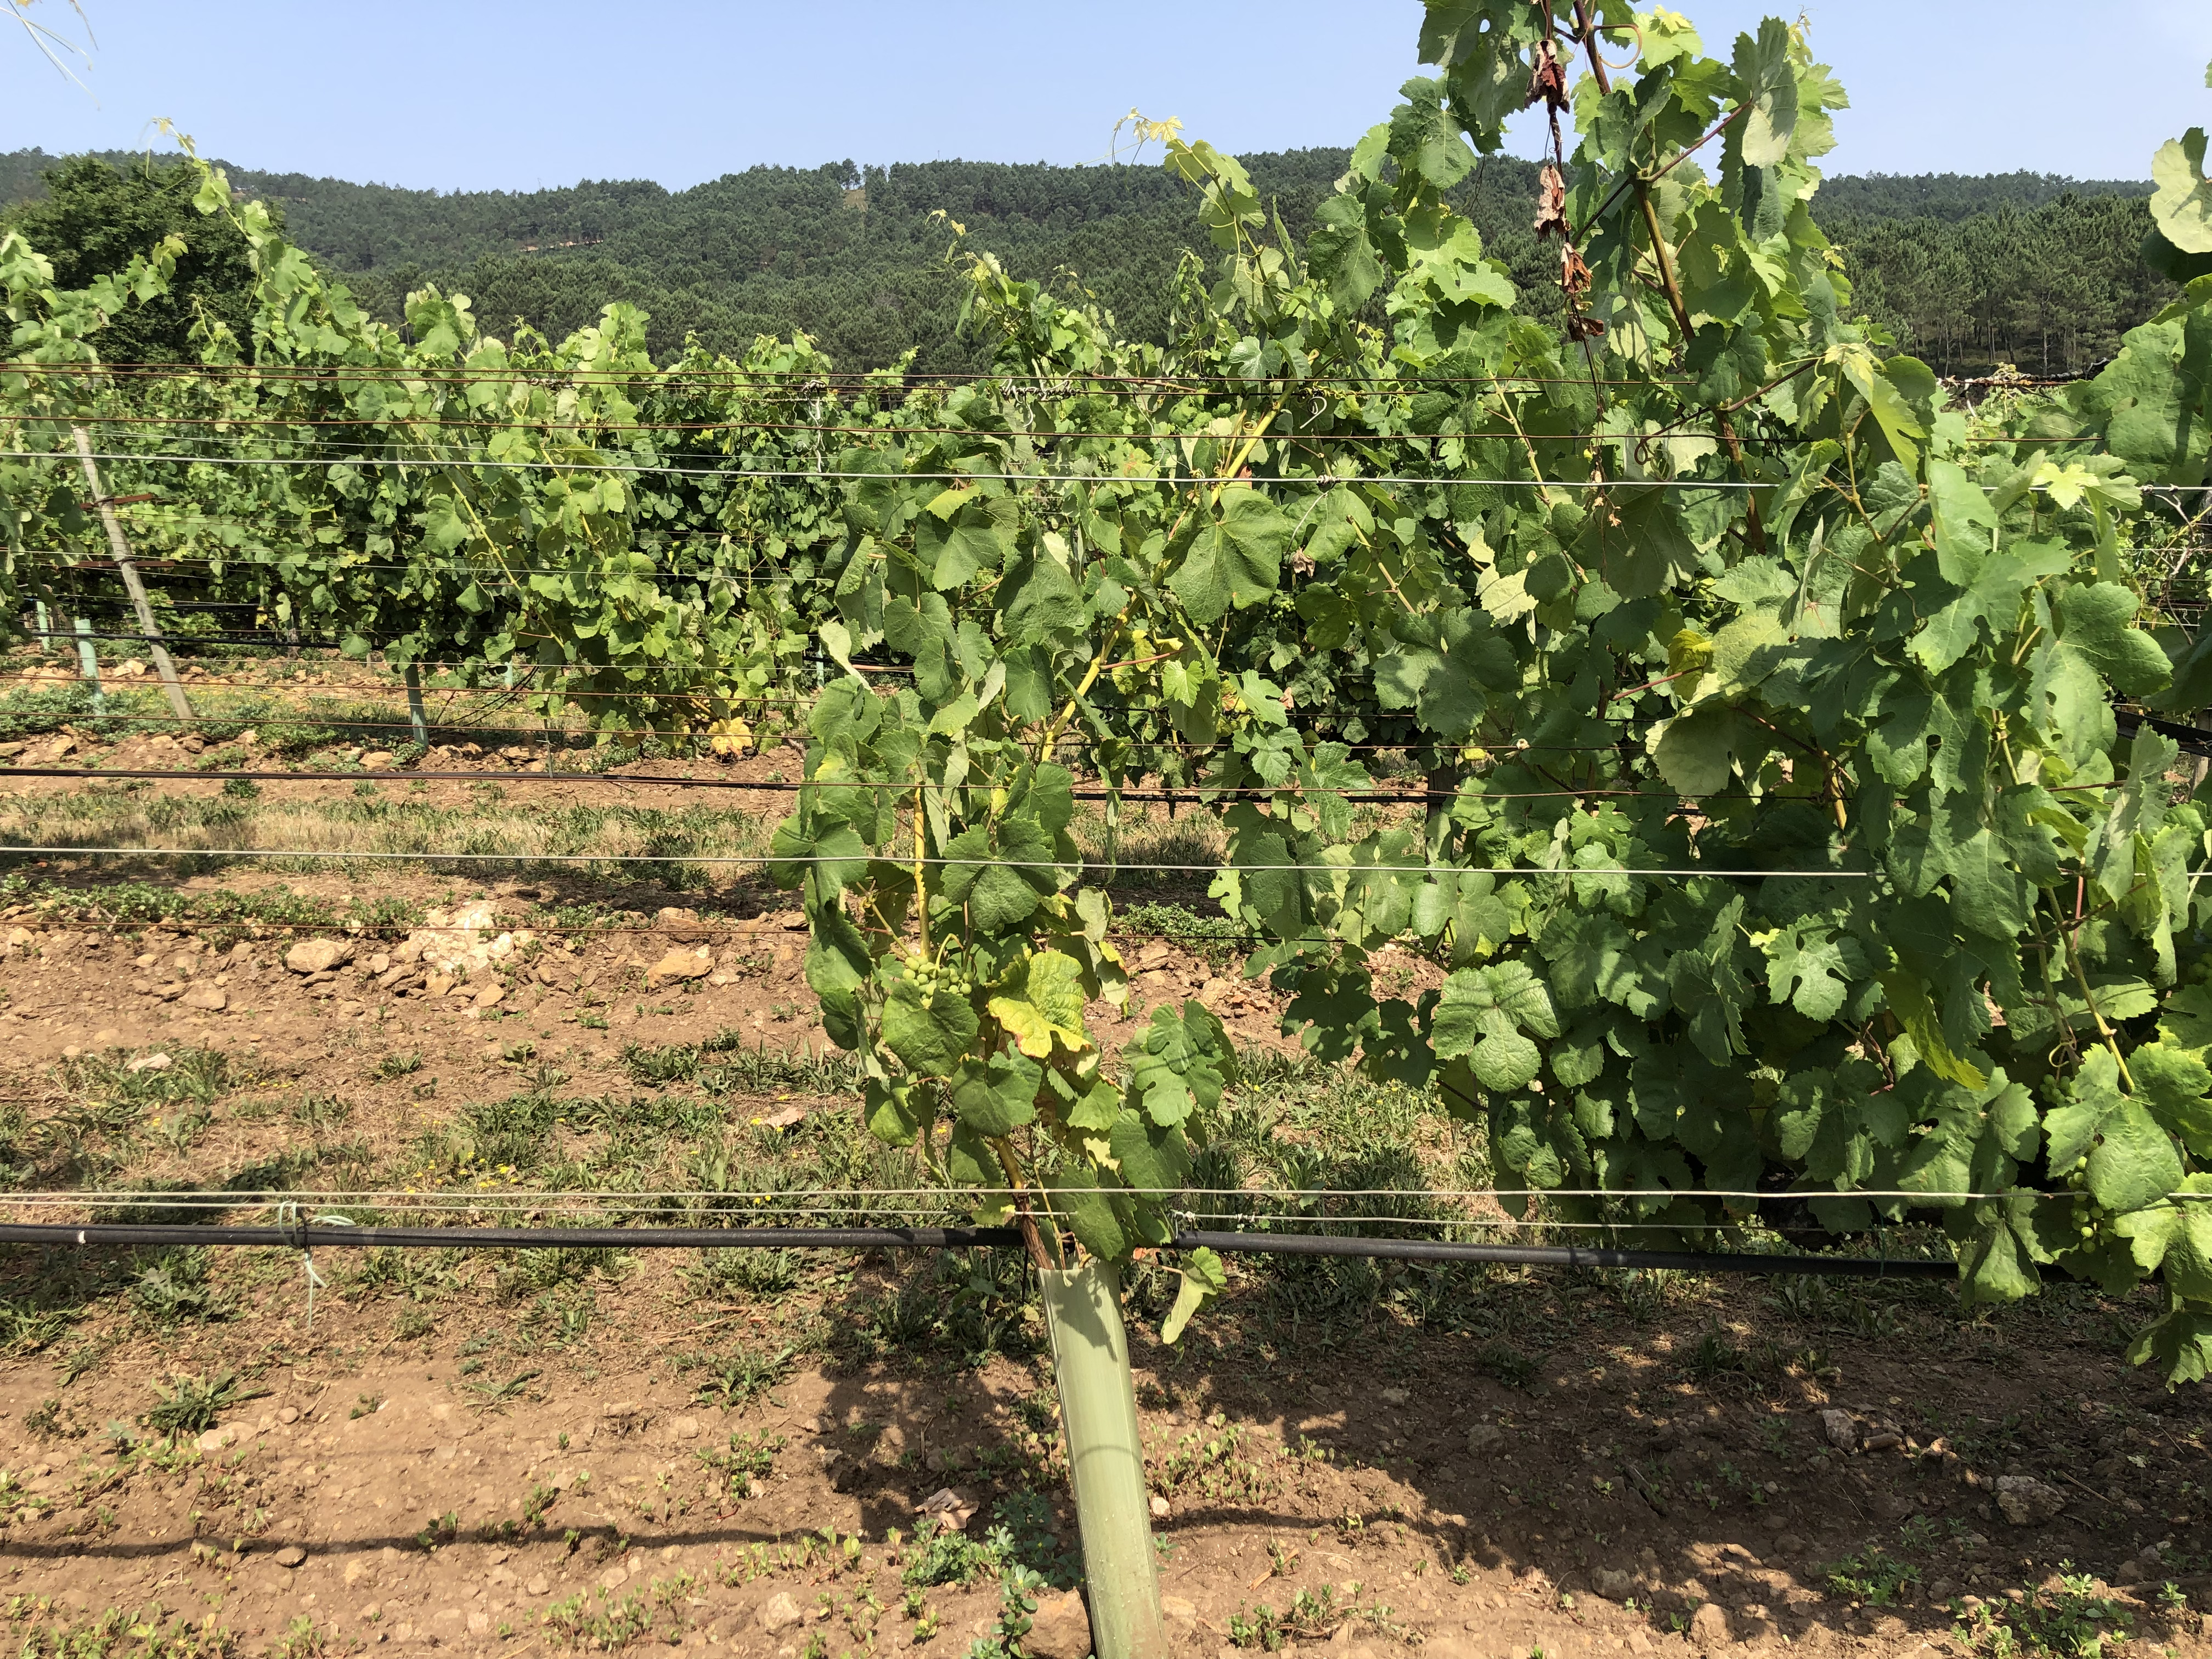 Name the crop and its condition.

grapevine, not affected by esca disease
